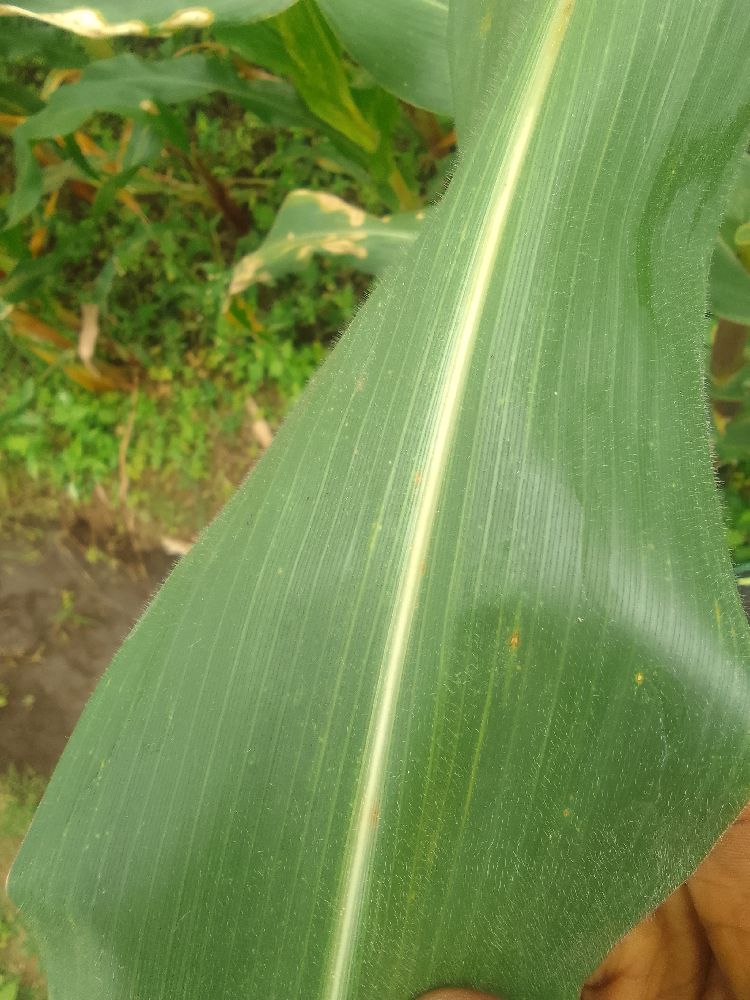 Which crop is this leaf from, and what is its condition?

maize, healthy
